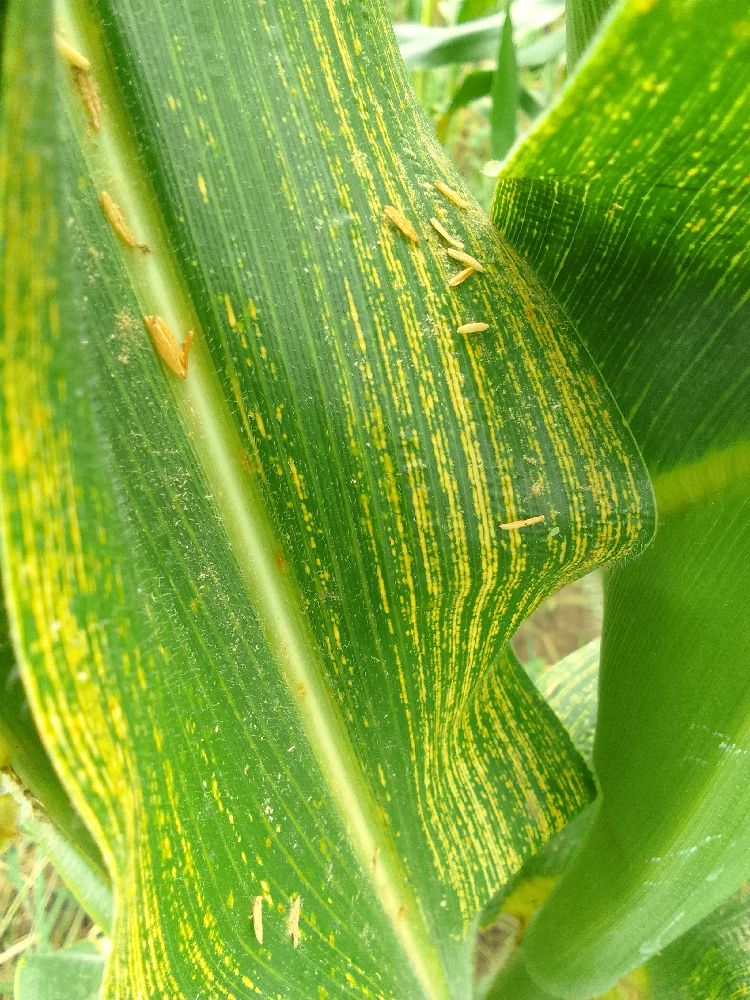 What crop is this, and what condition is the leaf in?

maize, maize streak virus
